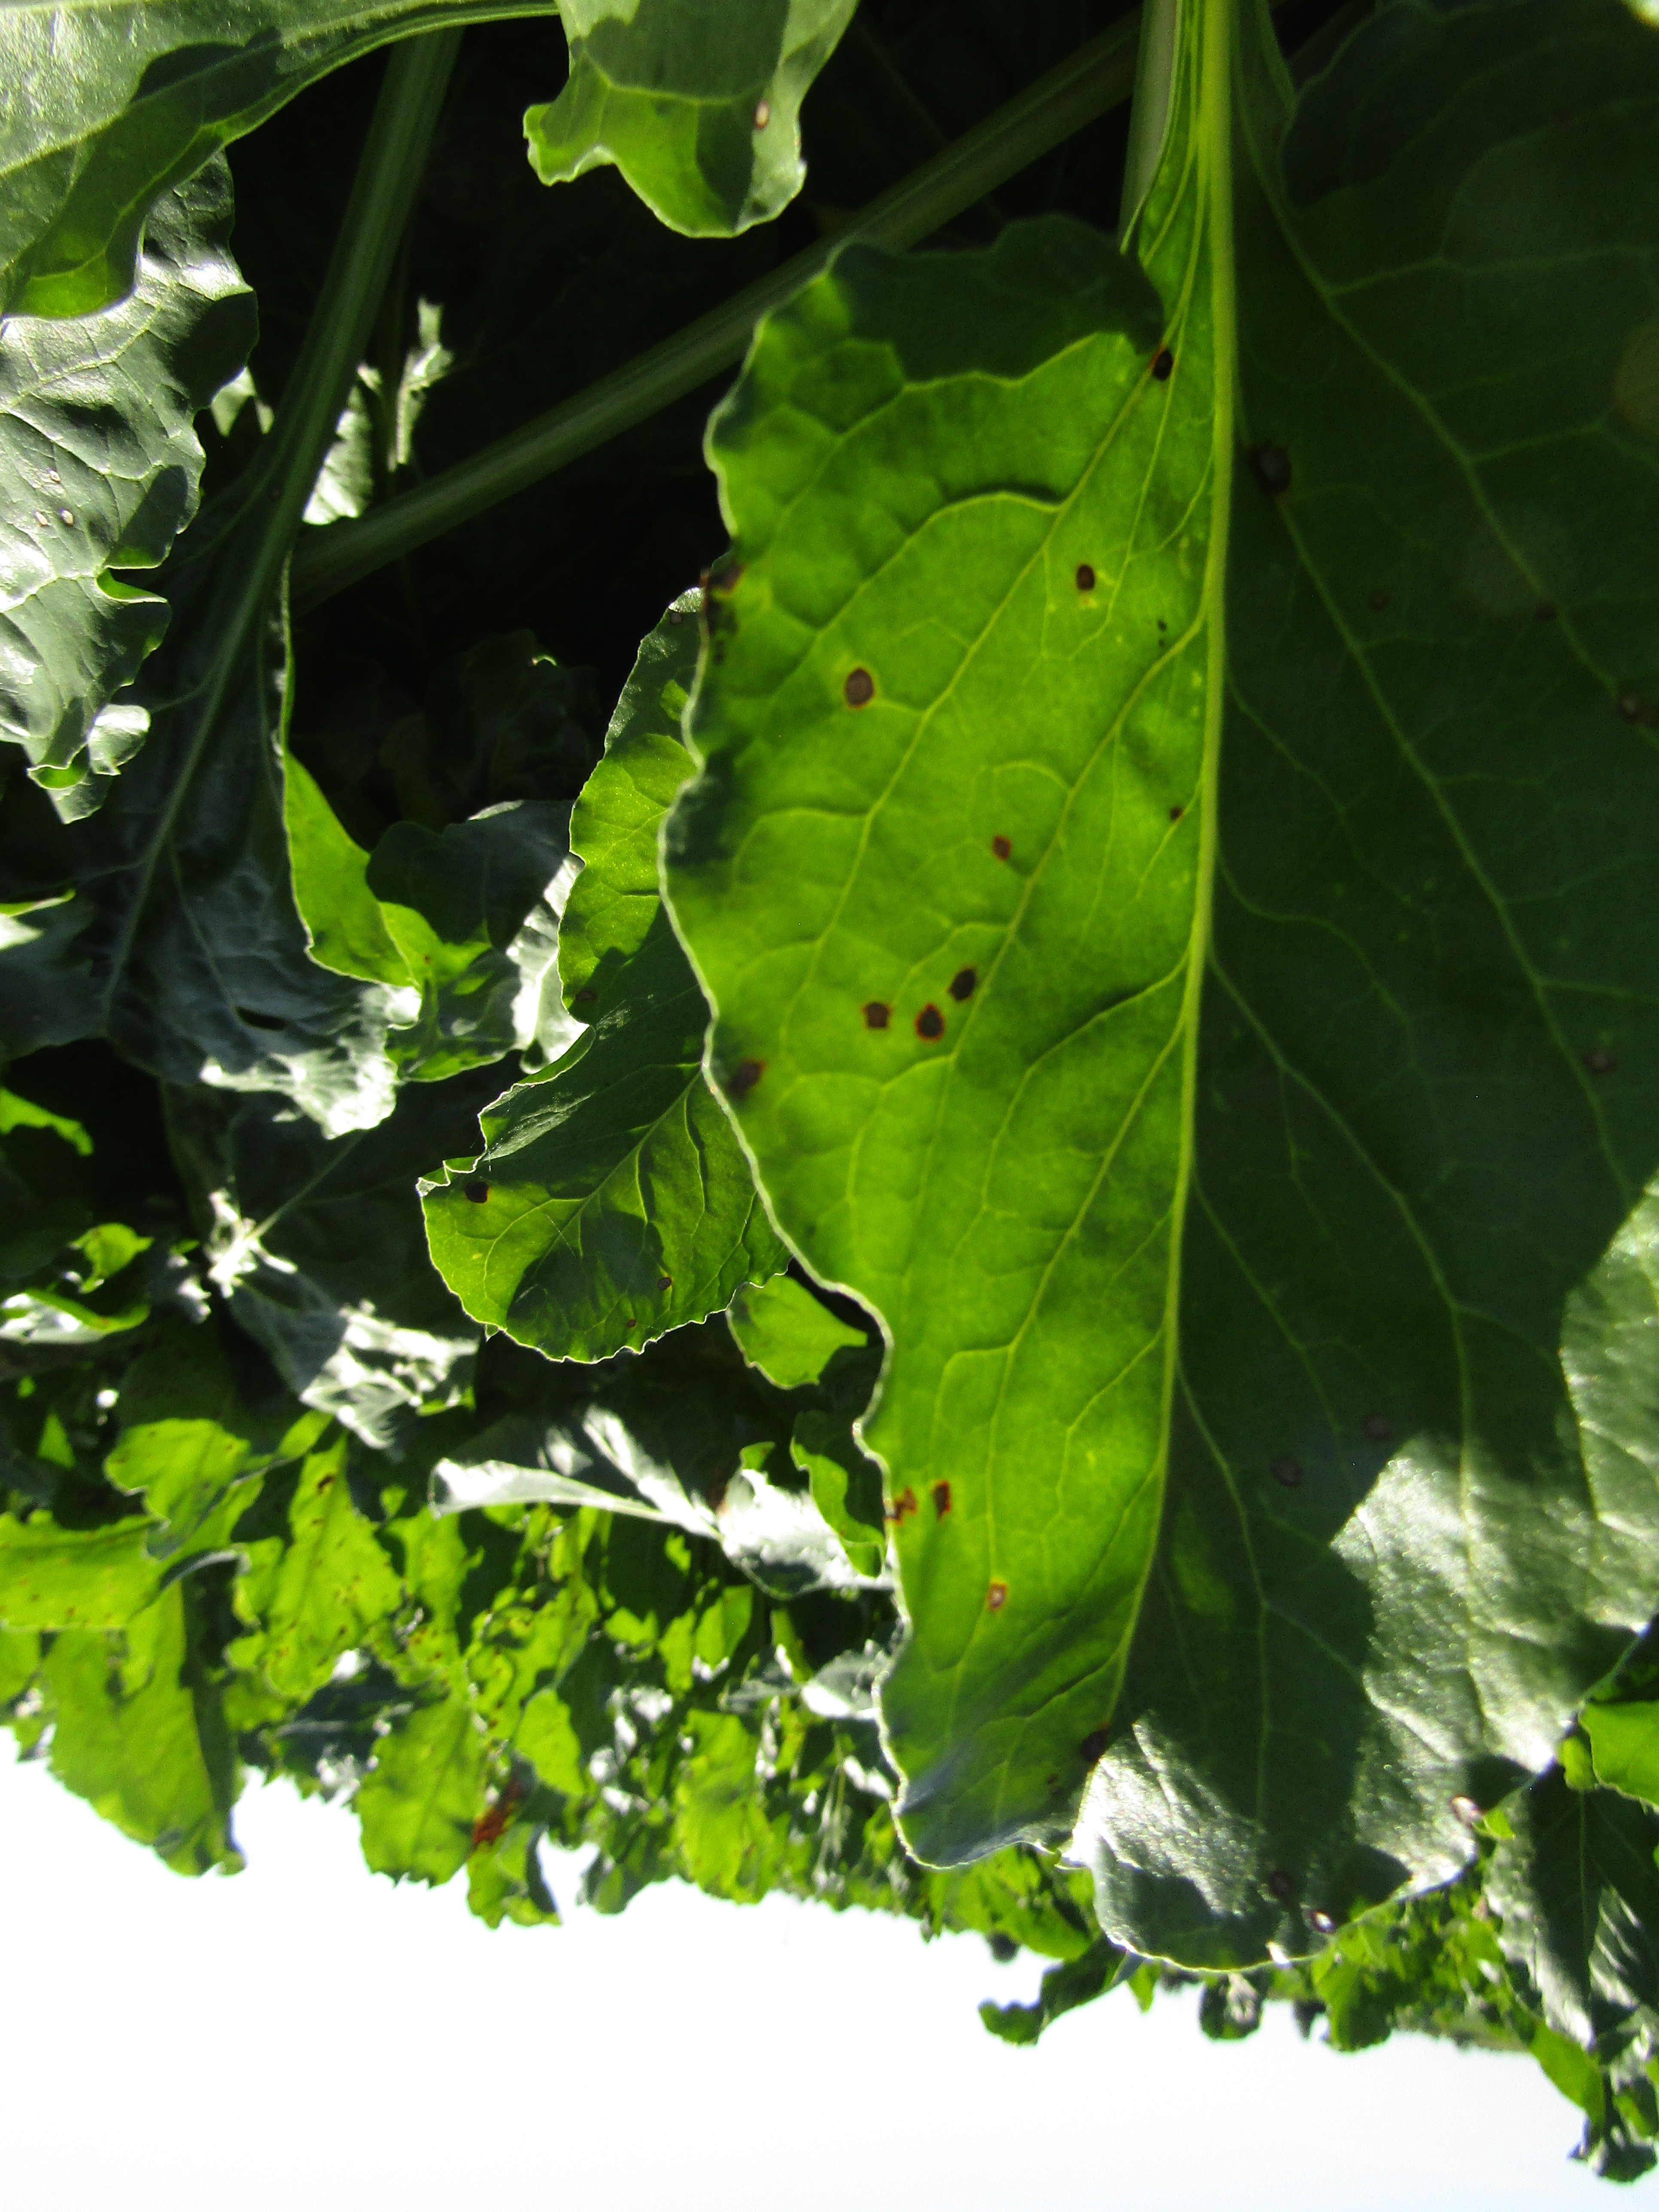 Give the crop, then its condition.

beet, cercospora
